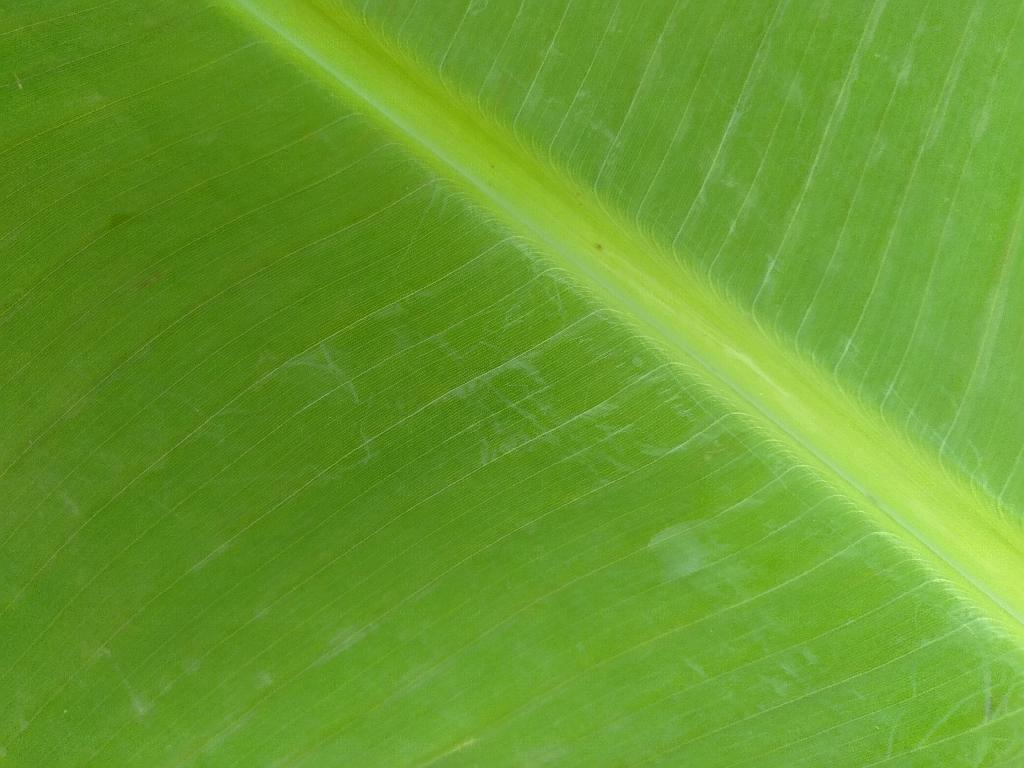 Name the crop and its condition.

banana, healthy
